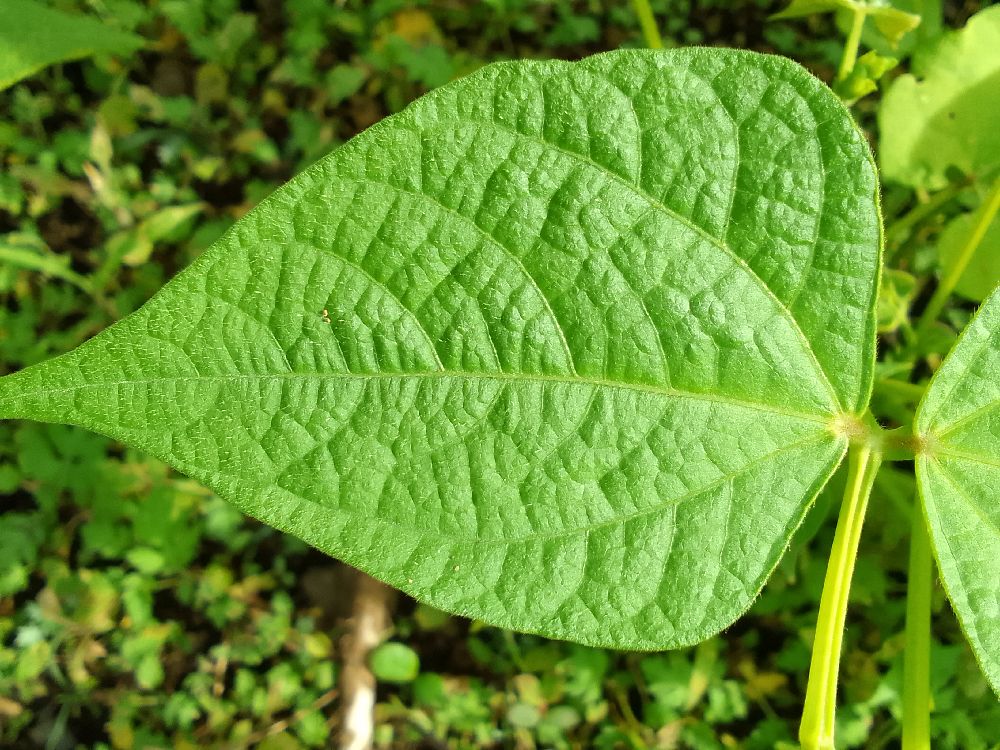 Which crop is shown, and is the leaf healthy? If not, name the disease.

common bean, healthy
